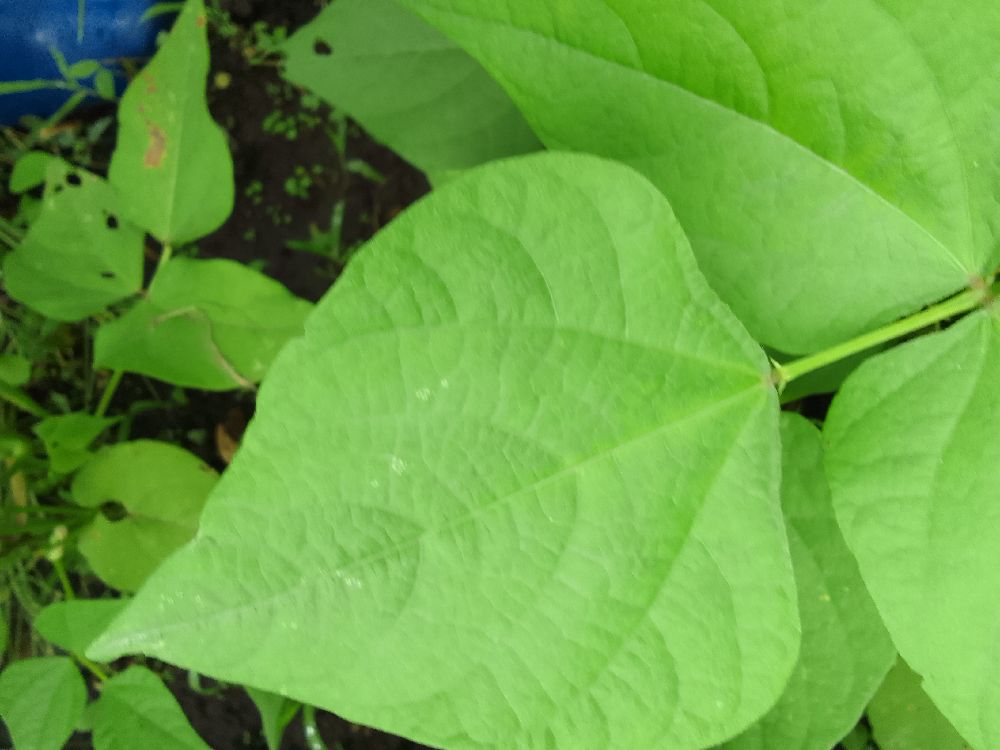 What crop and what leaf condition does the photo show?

common bean, healthy
